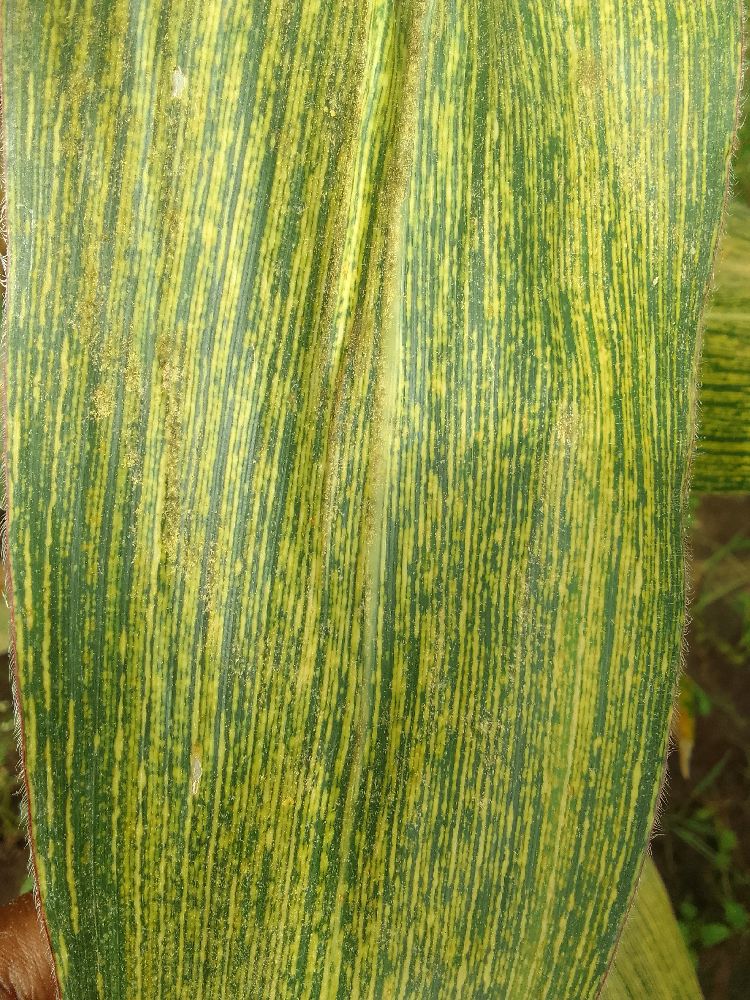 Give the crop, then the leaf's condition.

maize, maize streak virus
